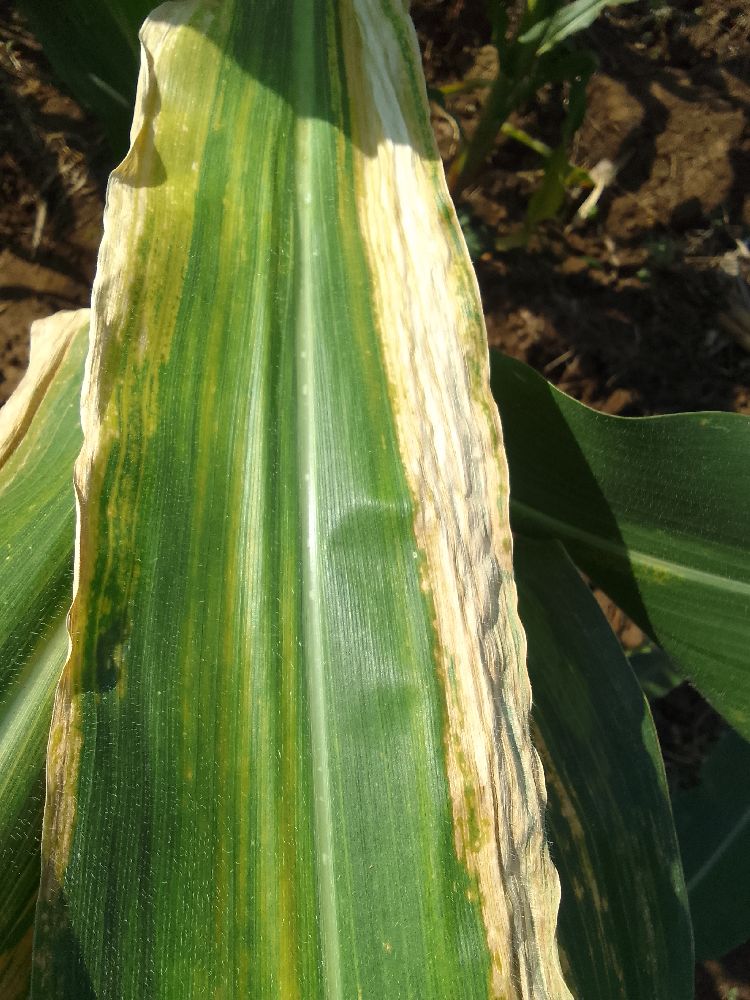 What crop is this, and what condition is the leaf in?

maize, maize lethal necrosis
